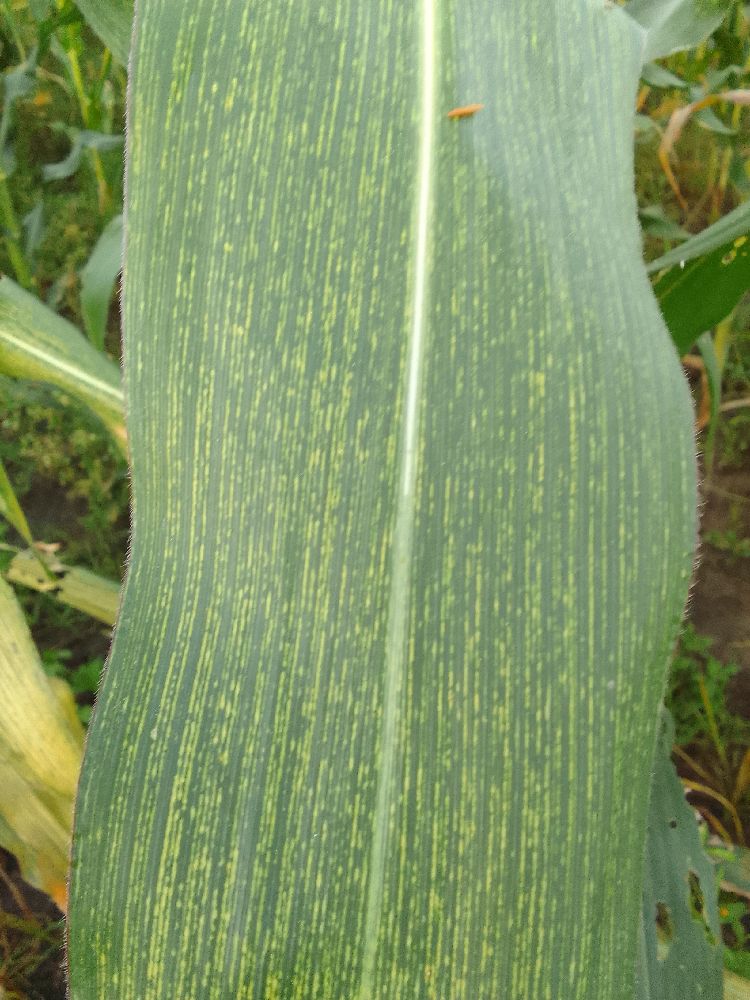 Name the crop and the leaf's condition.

maize, maize streak virus
